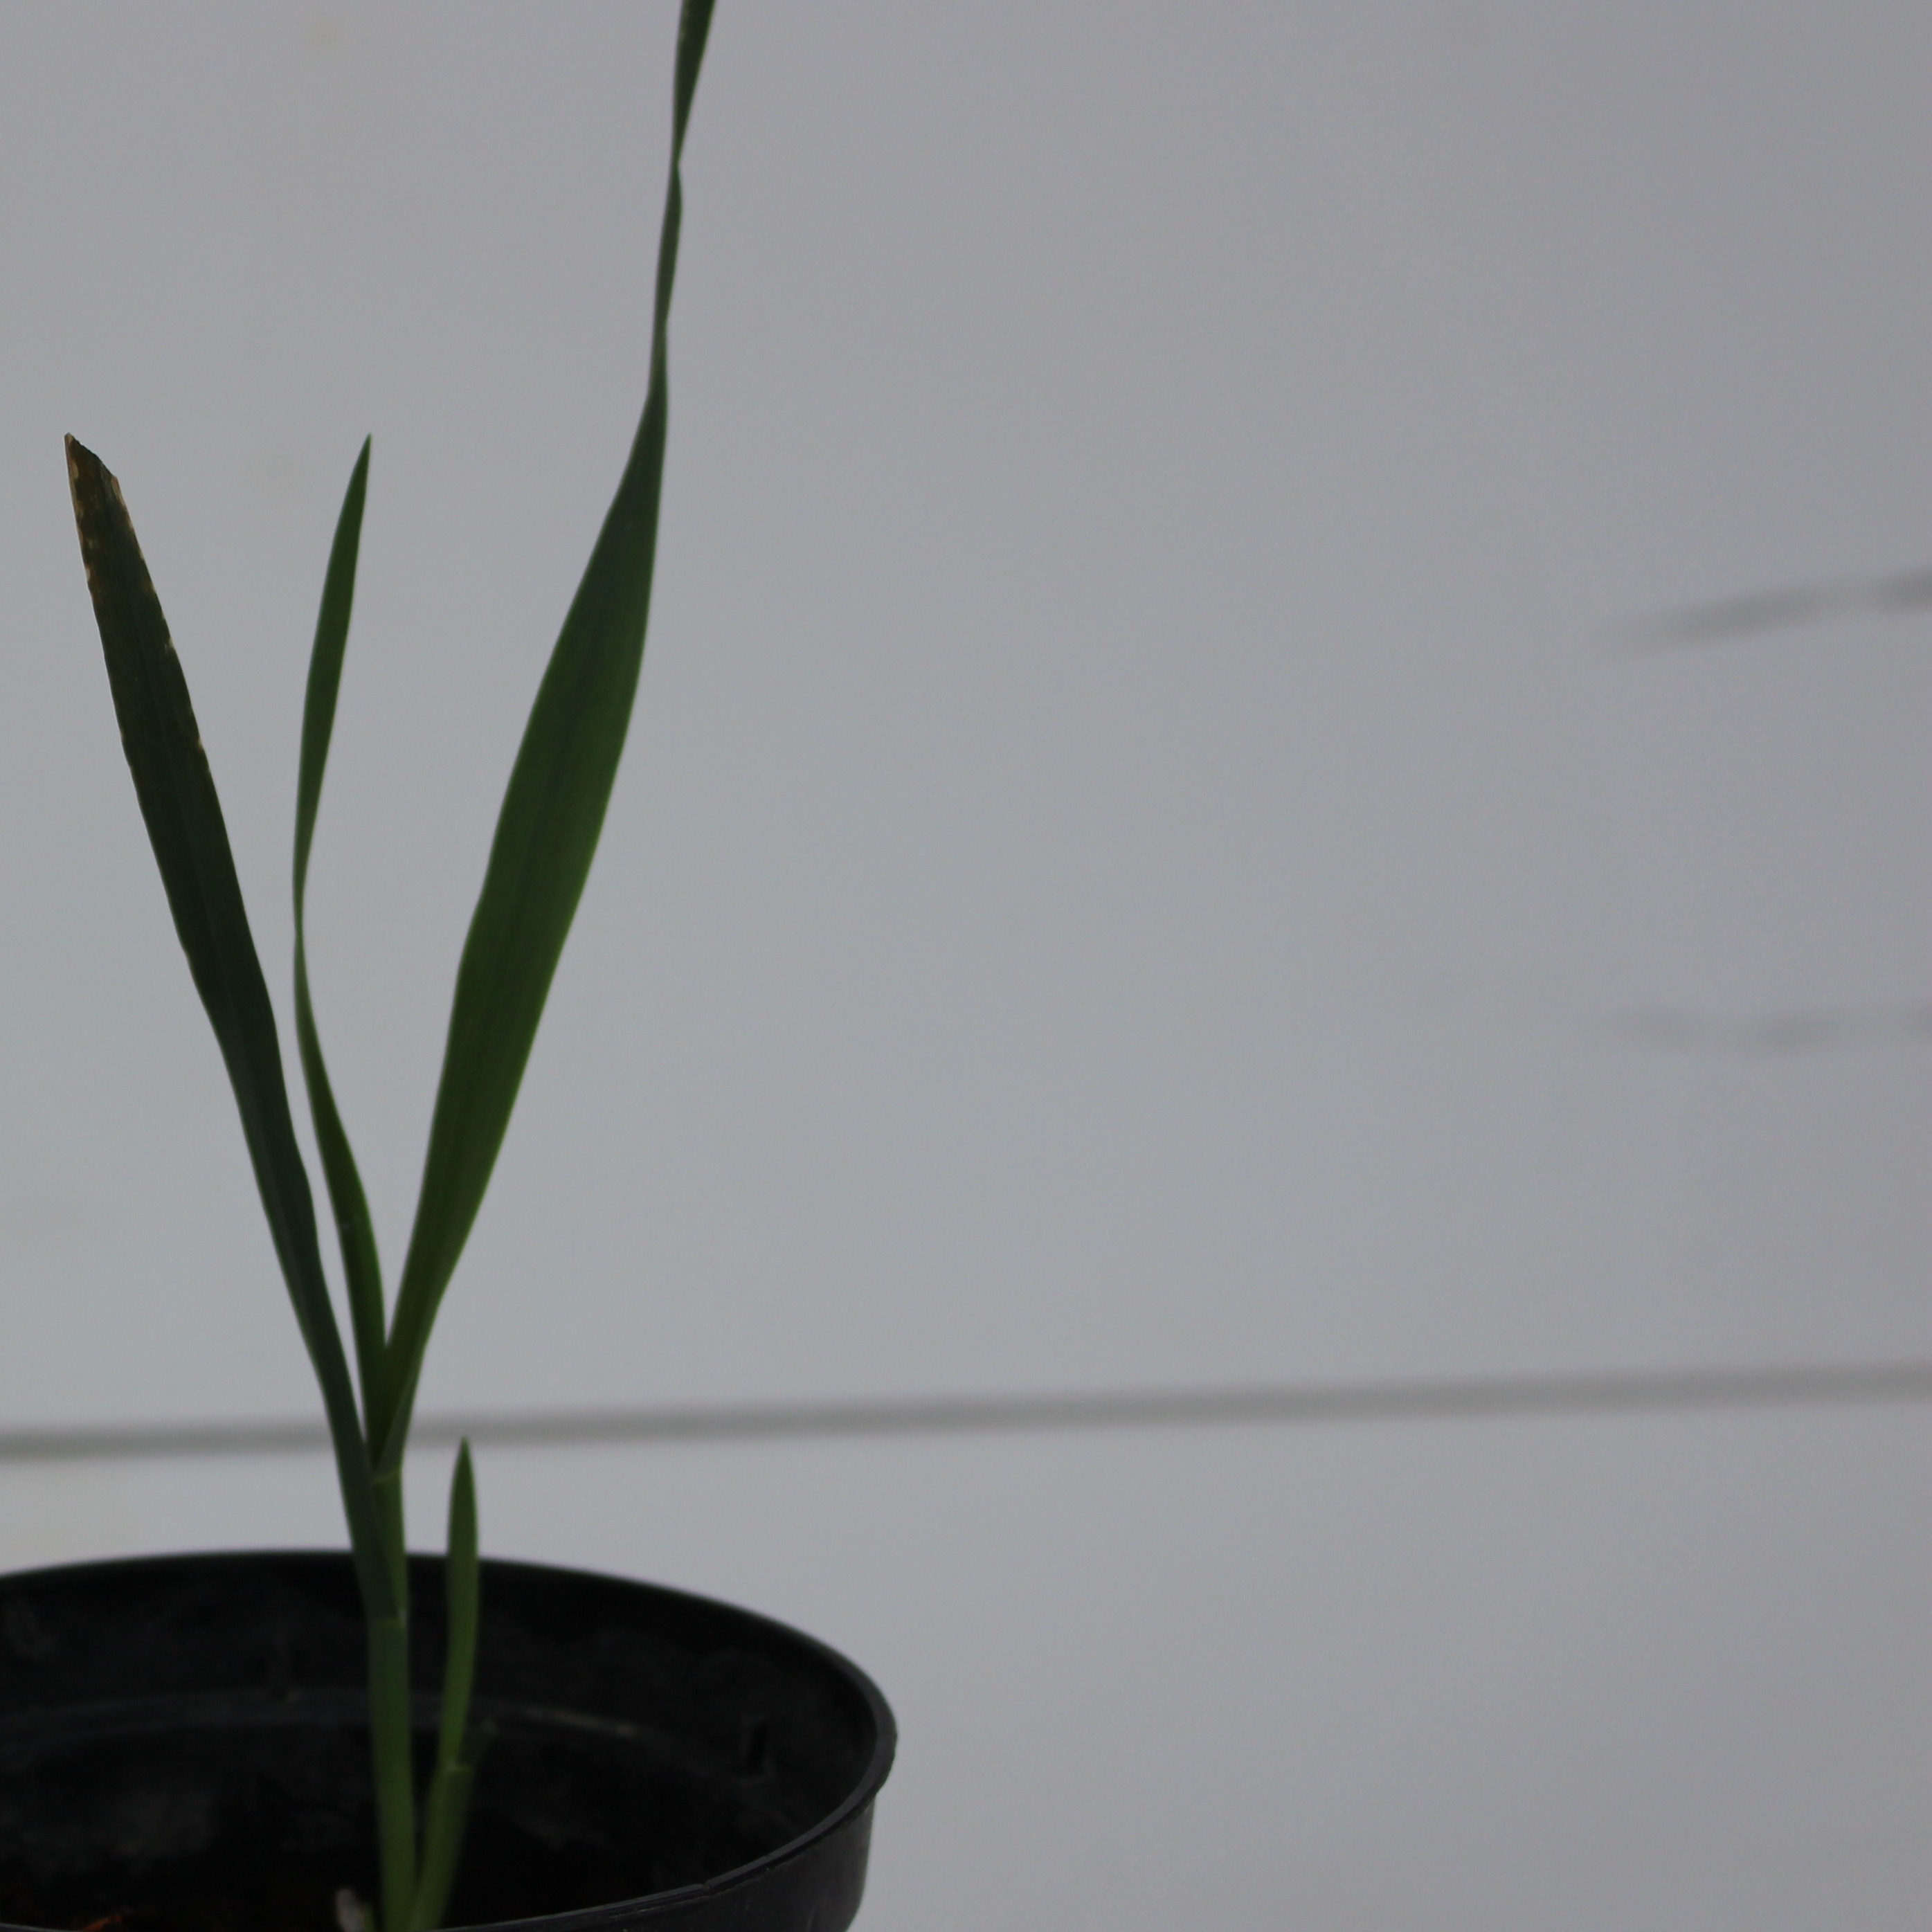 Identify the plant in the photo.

Avena sterilis
